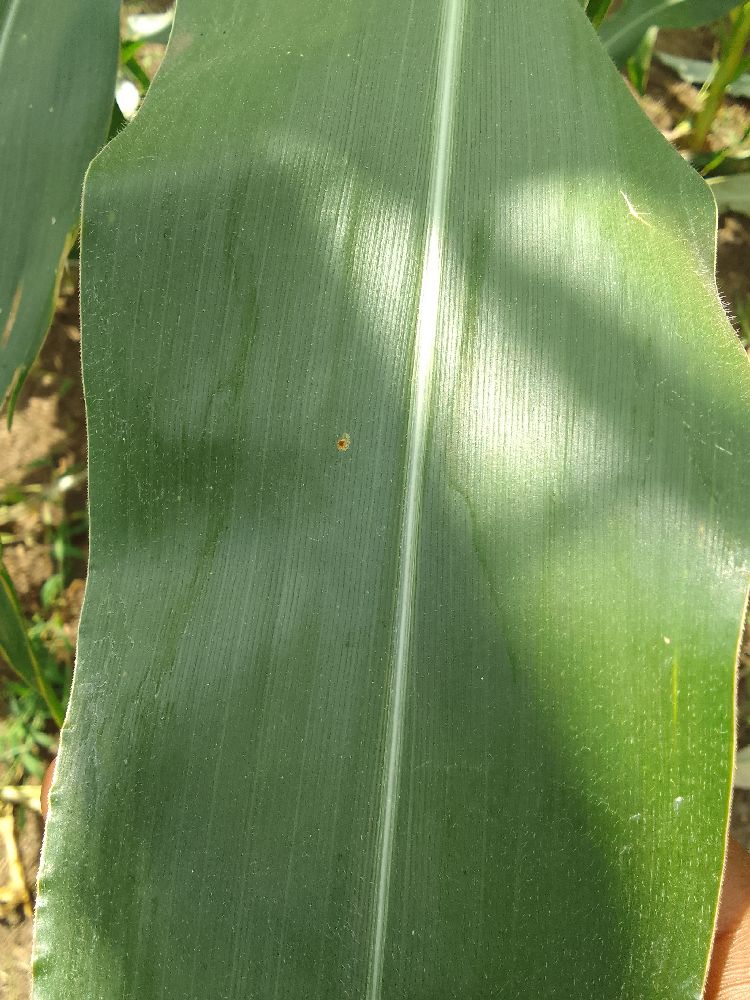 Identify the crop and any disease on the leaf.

maize, healthy
